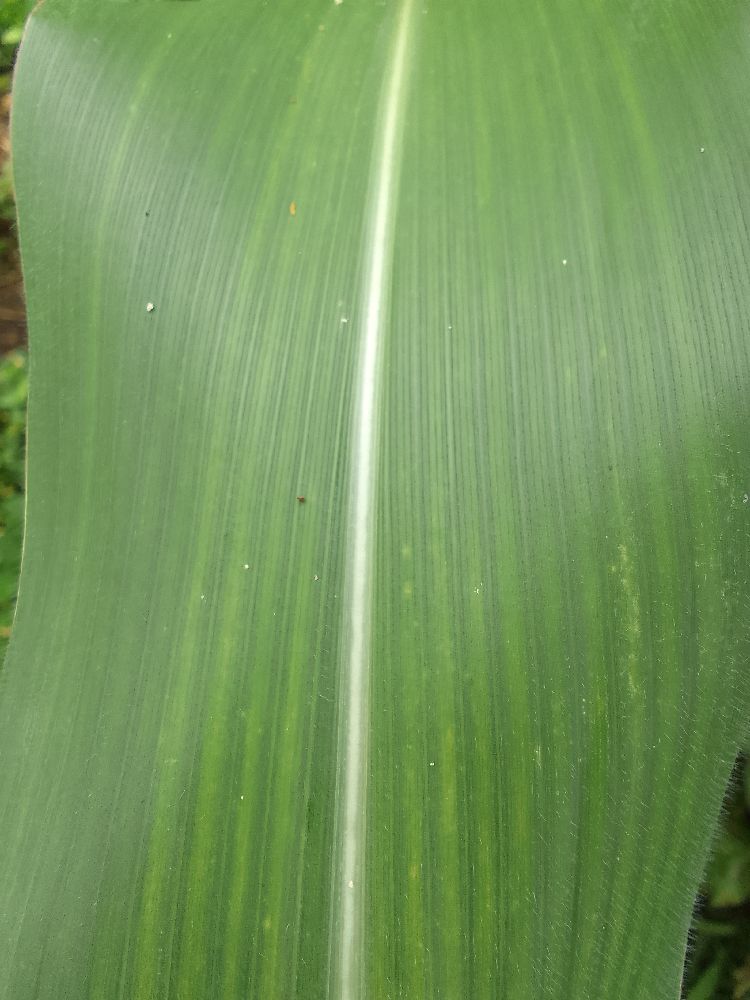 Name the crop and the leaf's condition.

maize, maize streak virus
